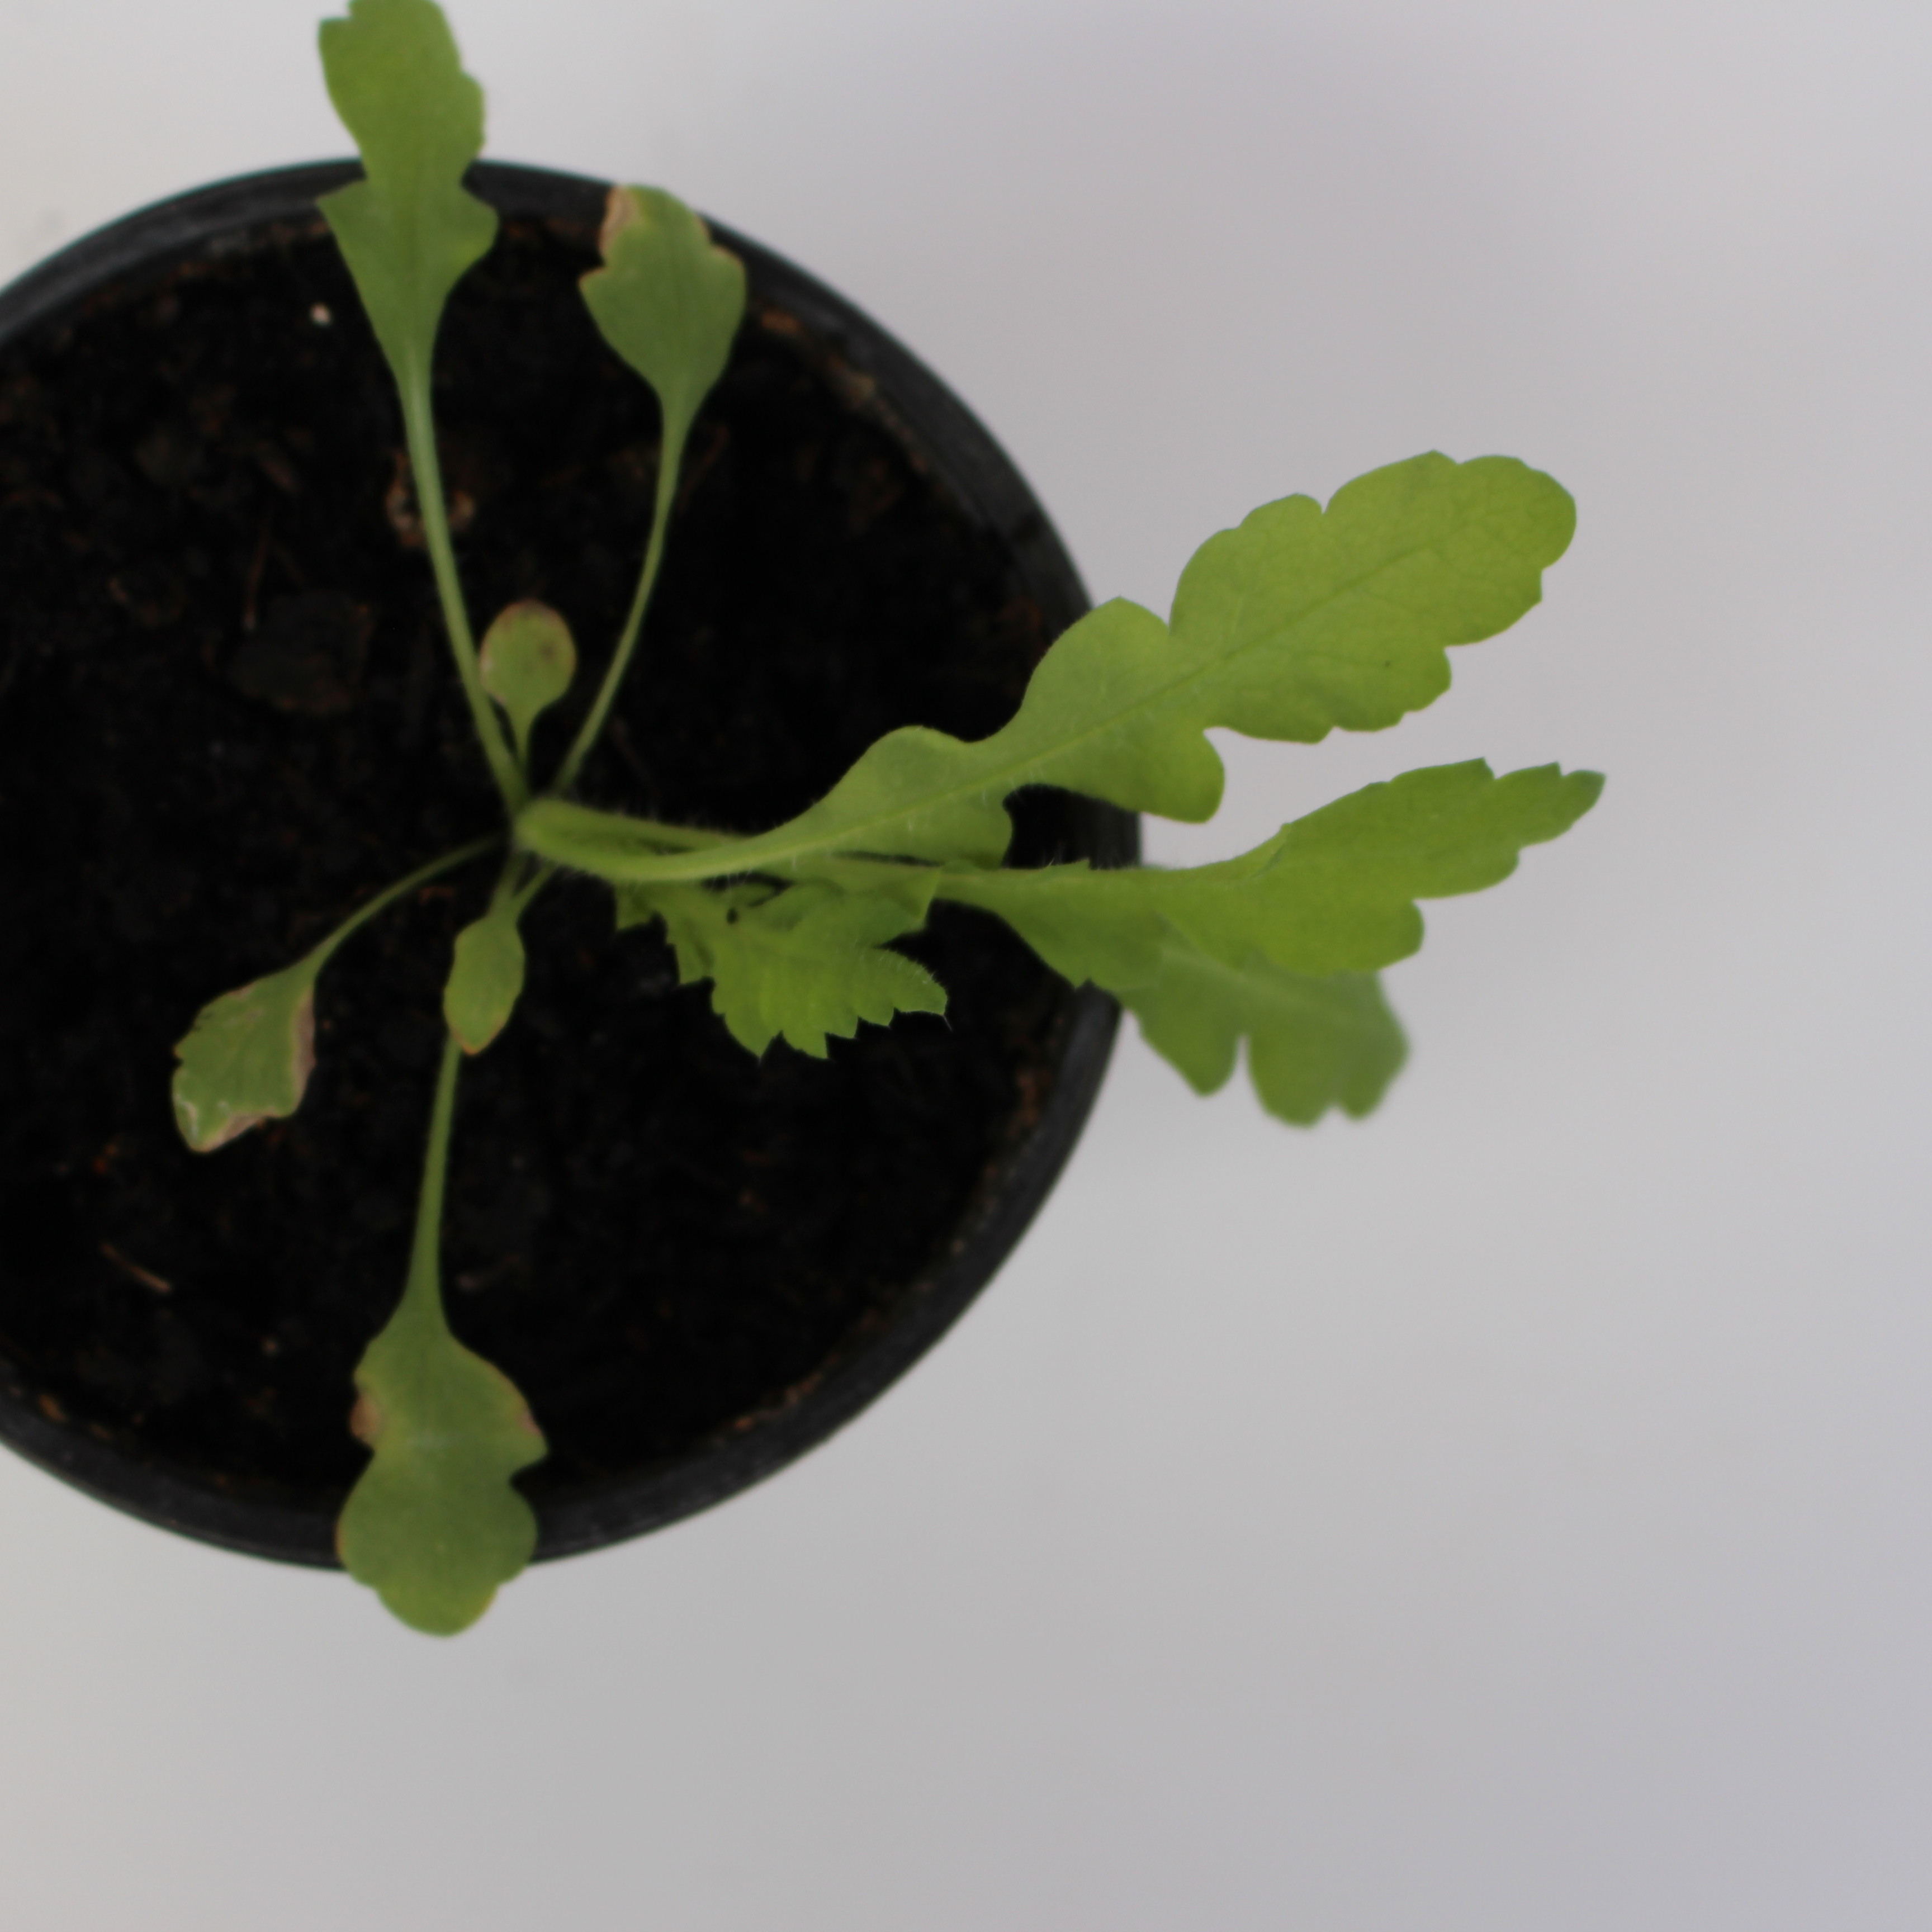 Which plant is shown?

Papaver rhoeas
